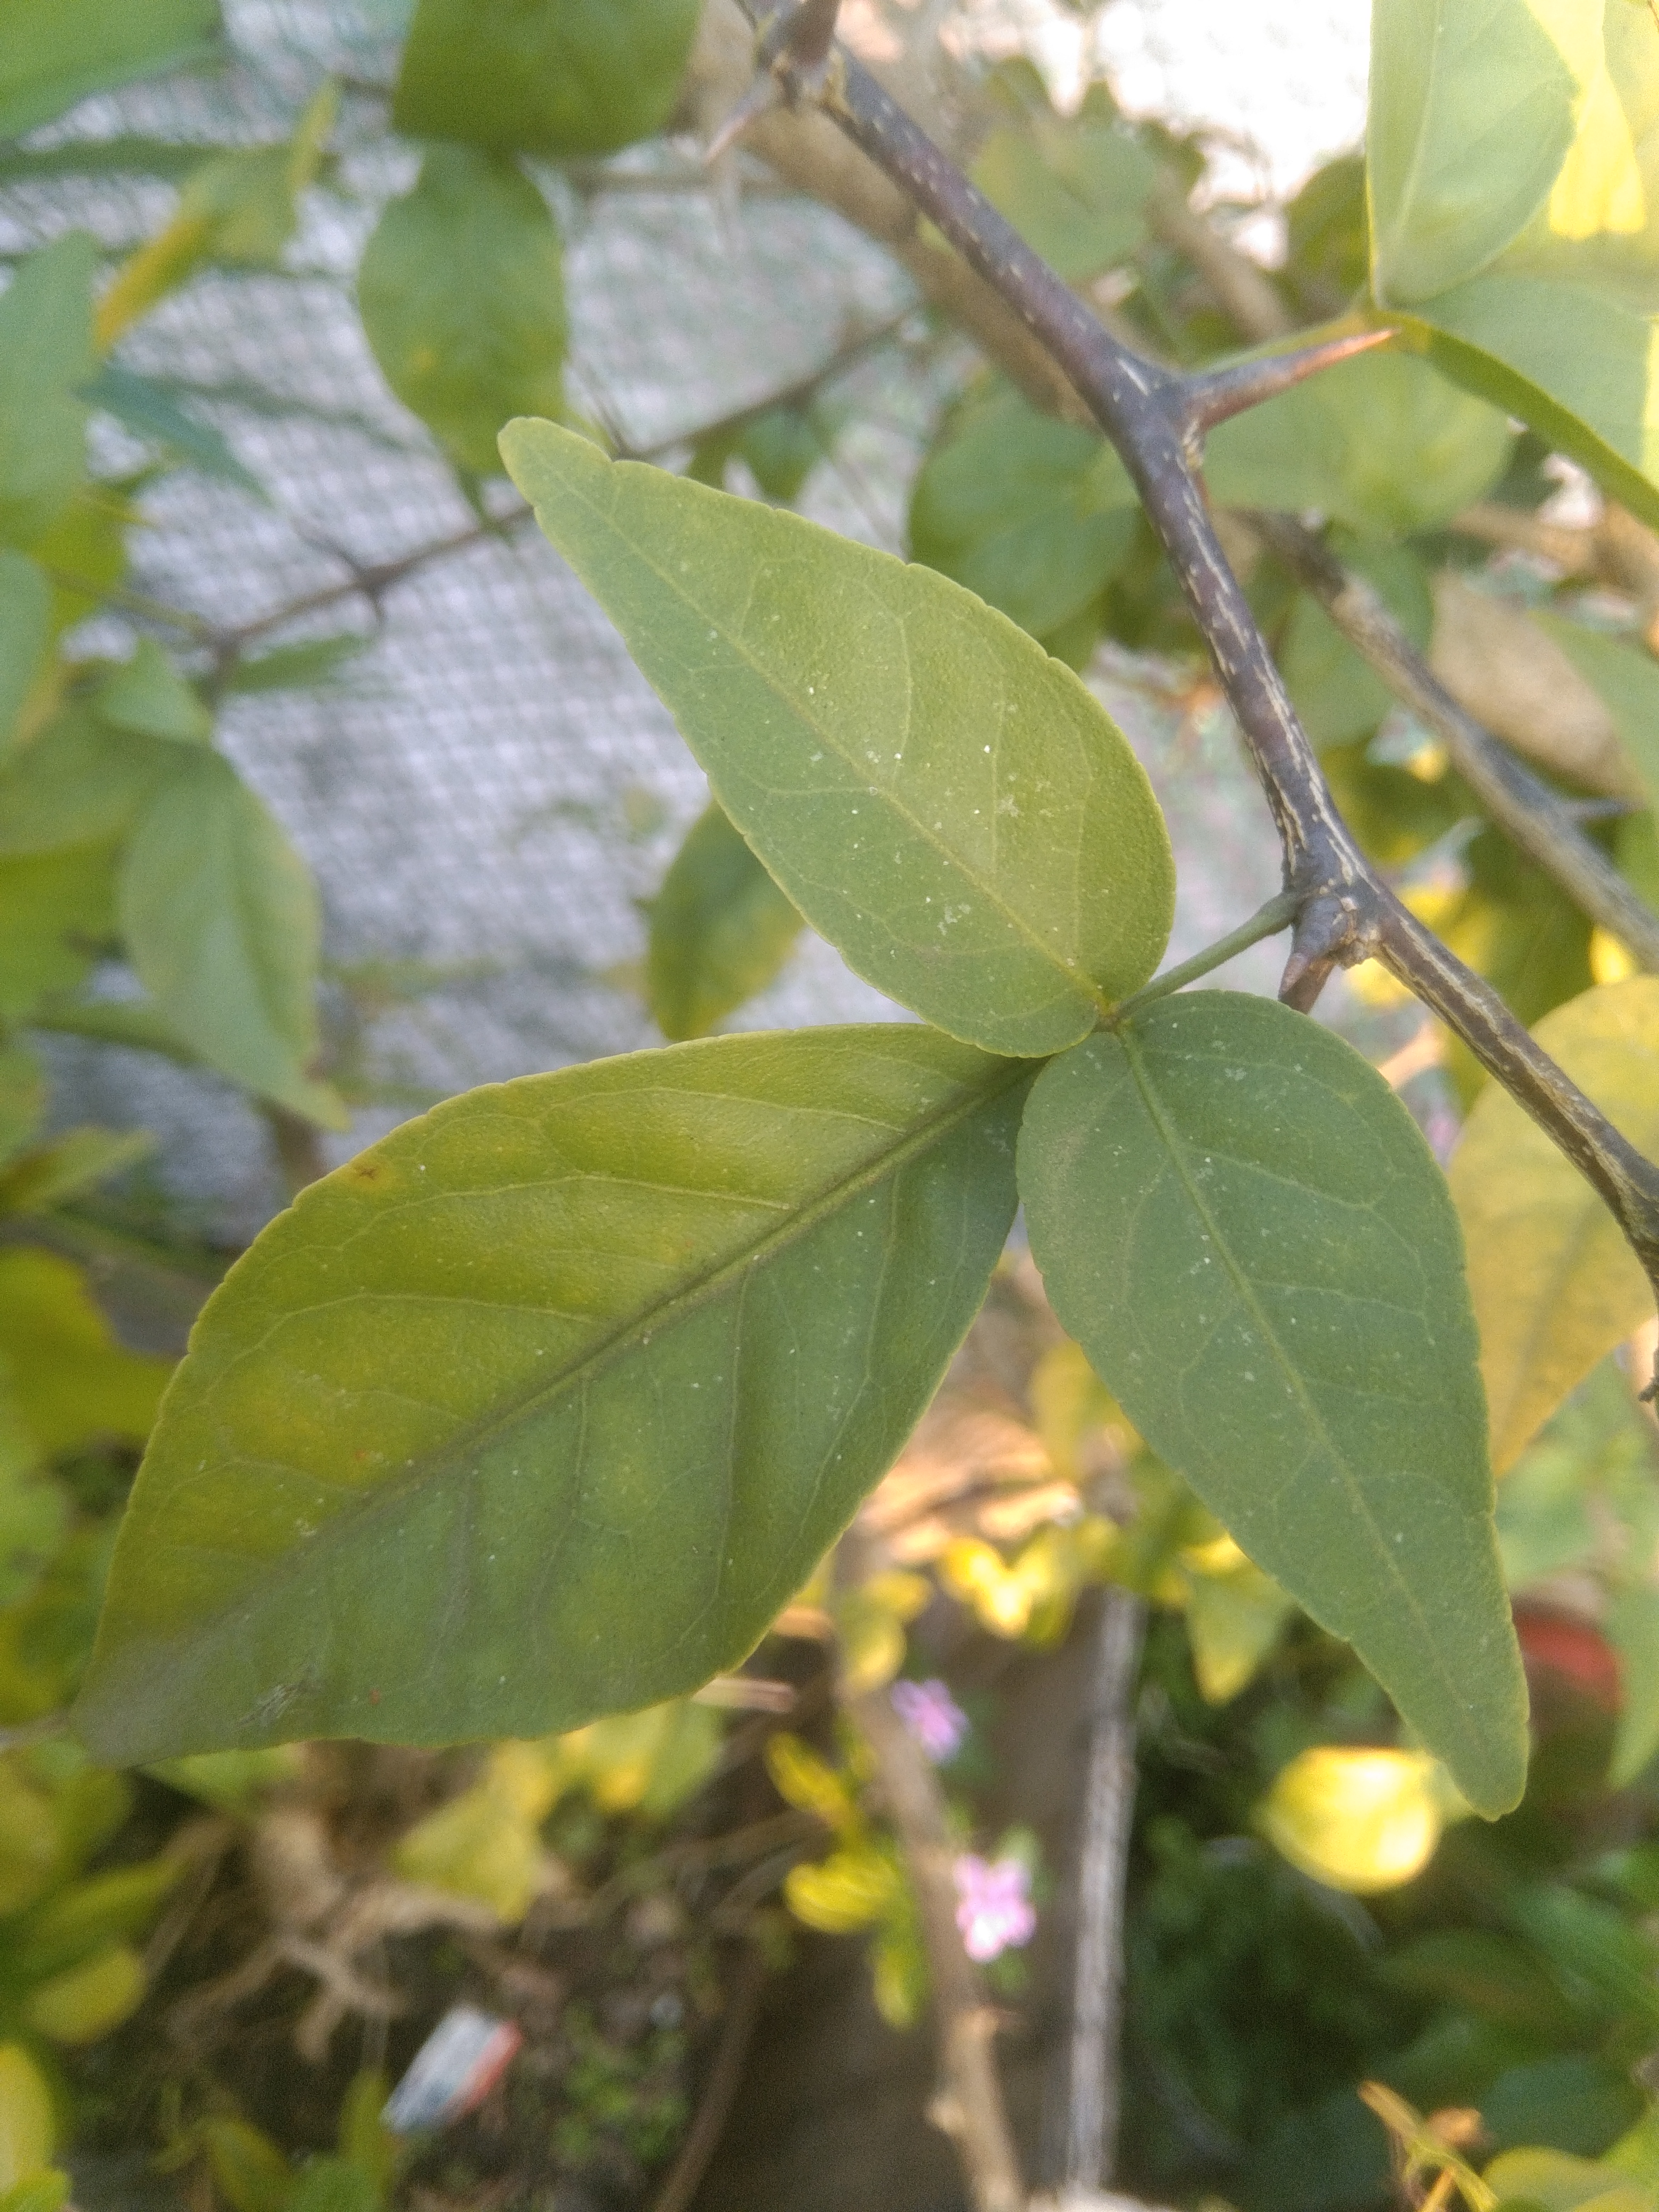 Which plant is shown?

wood apple
